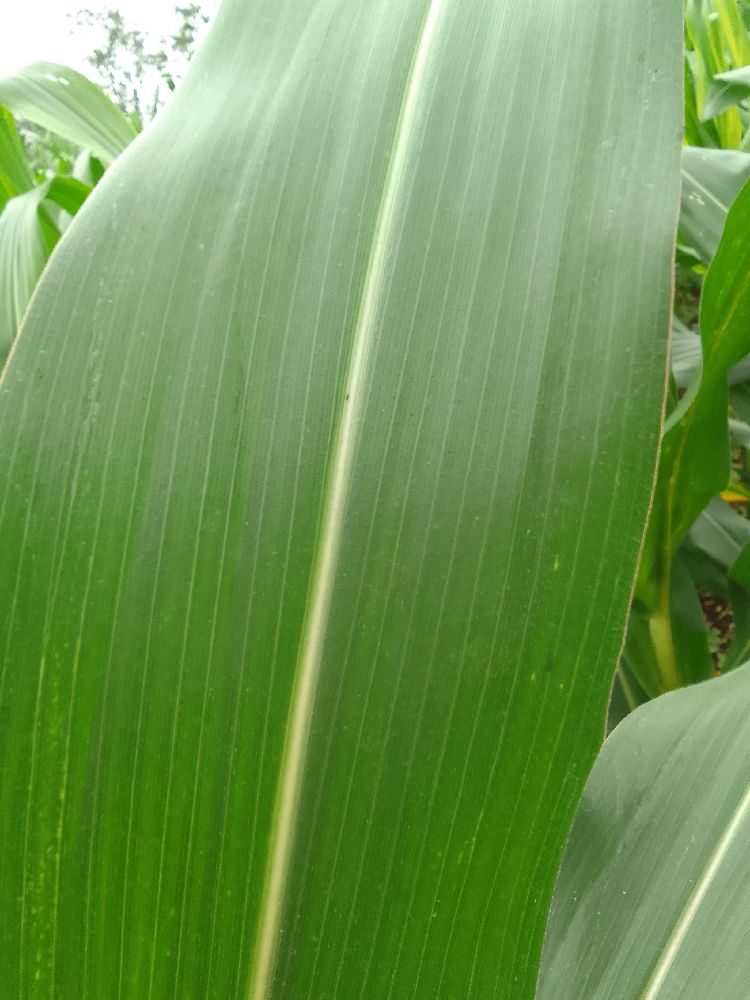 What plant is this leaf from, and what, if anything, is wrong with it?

maize, healthy
